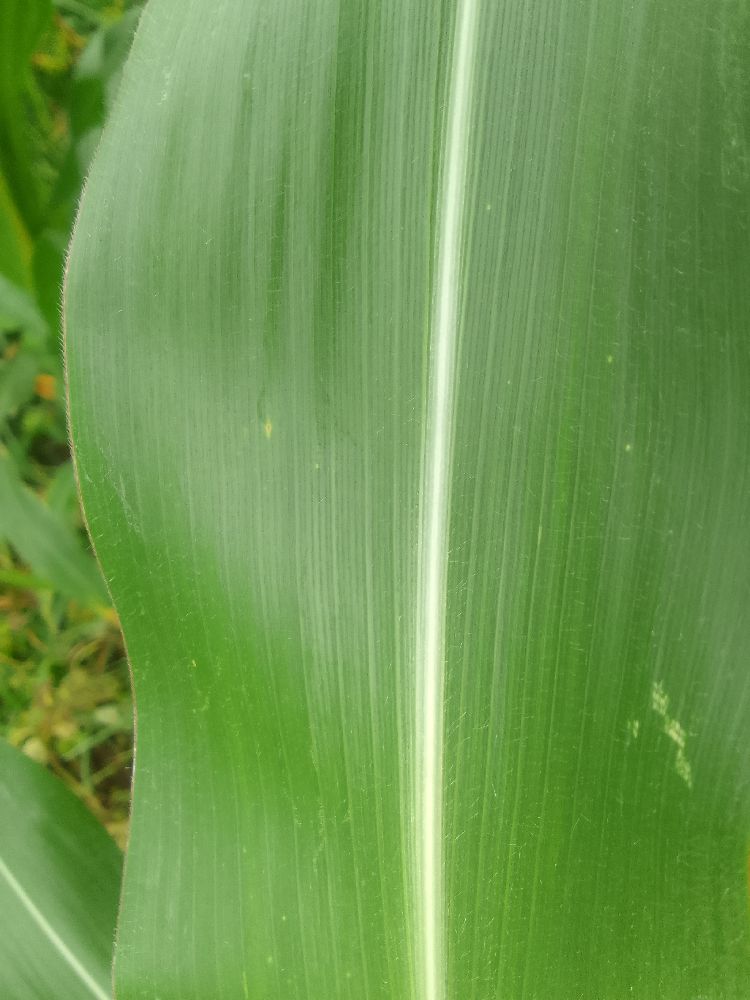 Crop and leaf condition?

maize, healthy
